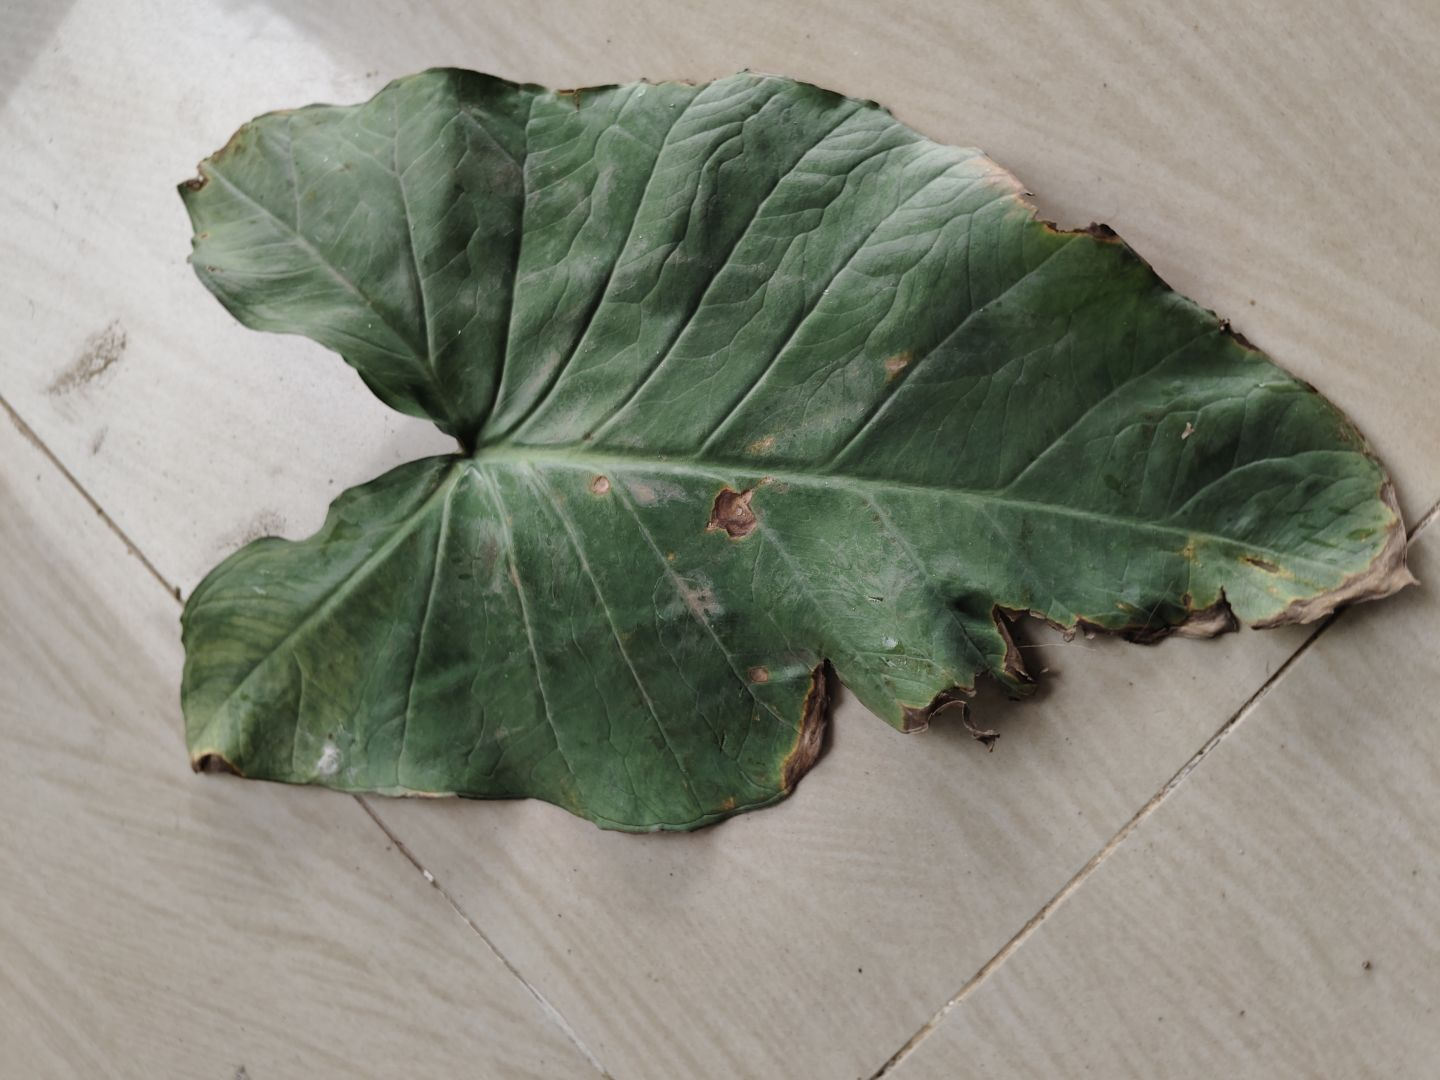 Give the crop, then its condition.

taro, leaf blight
